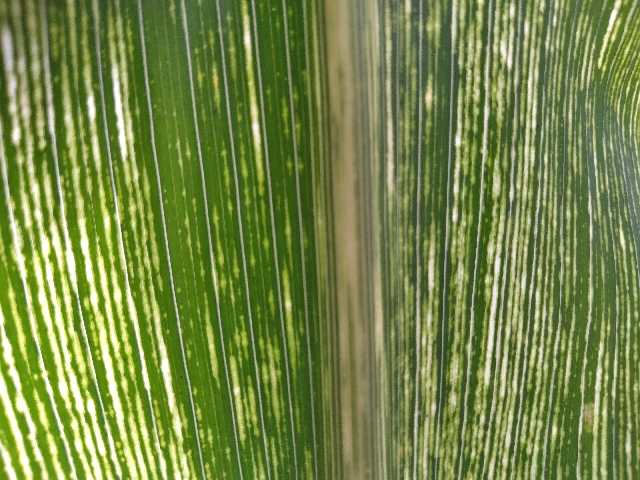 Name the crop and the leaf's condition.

maize, maize streak virus
